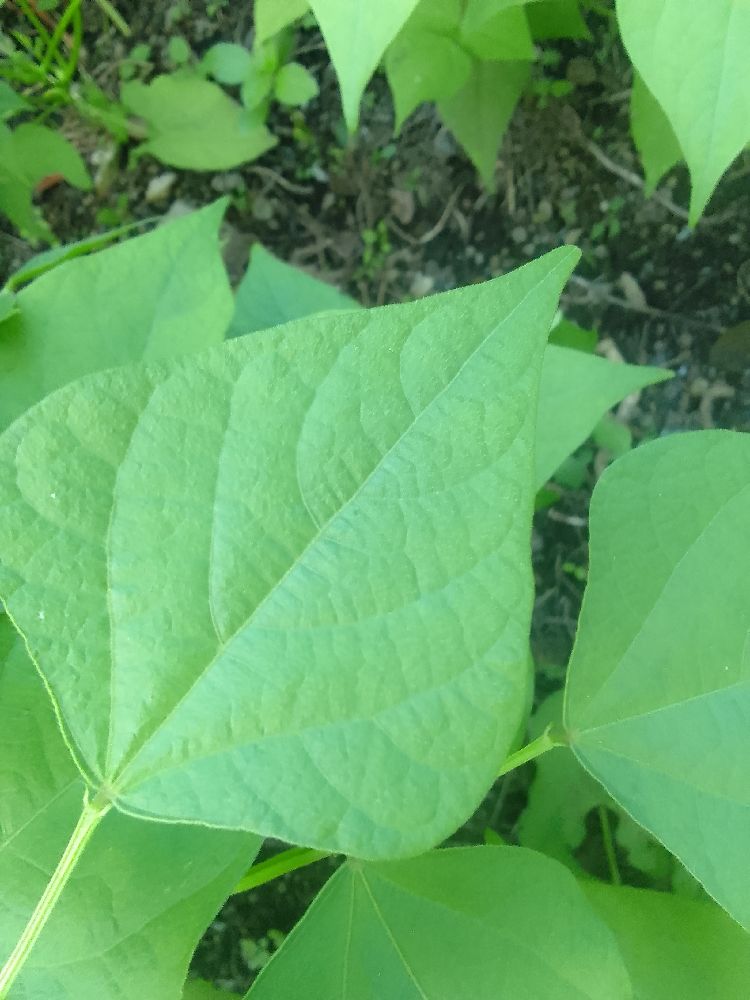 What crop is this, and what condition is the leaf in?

common bean, healthy
